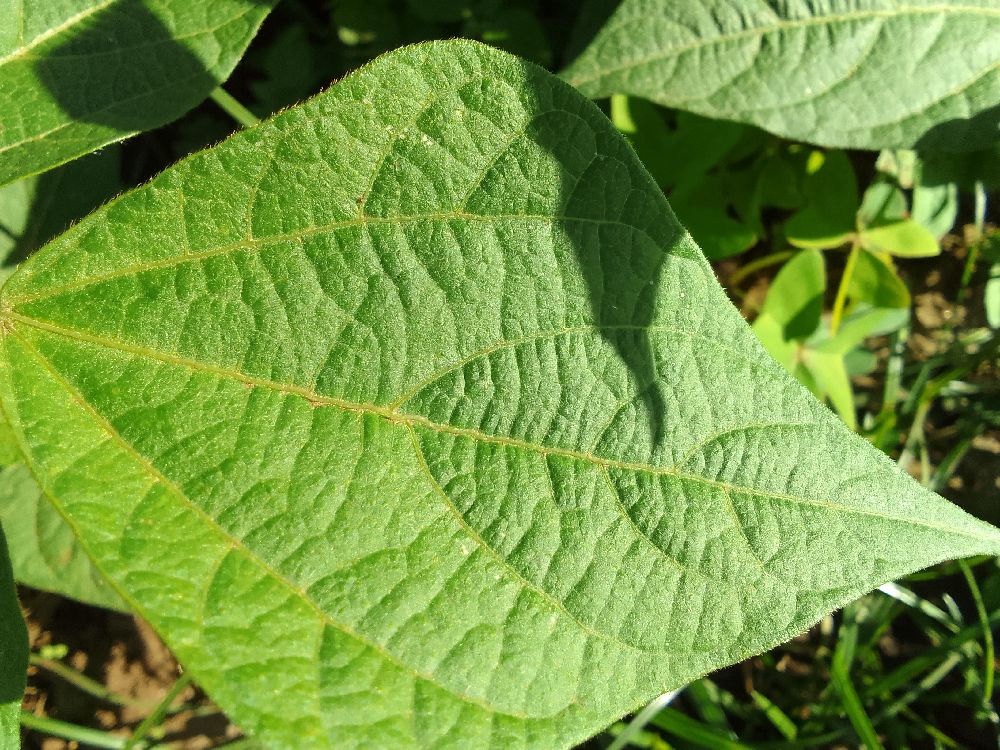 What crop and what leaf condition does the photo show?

common bean, healthy
